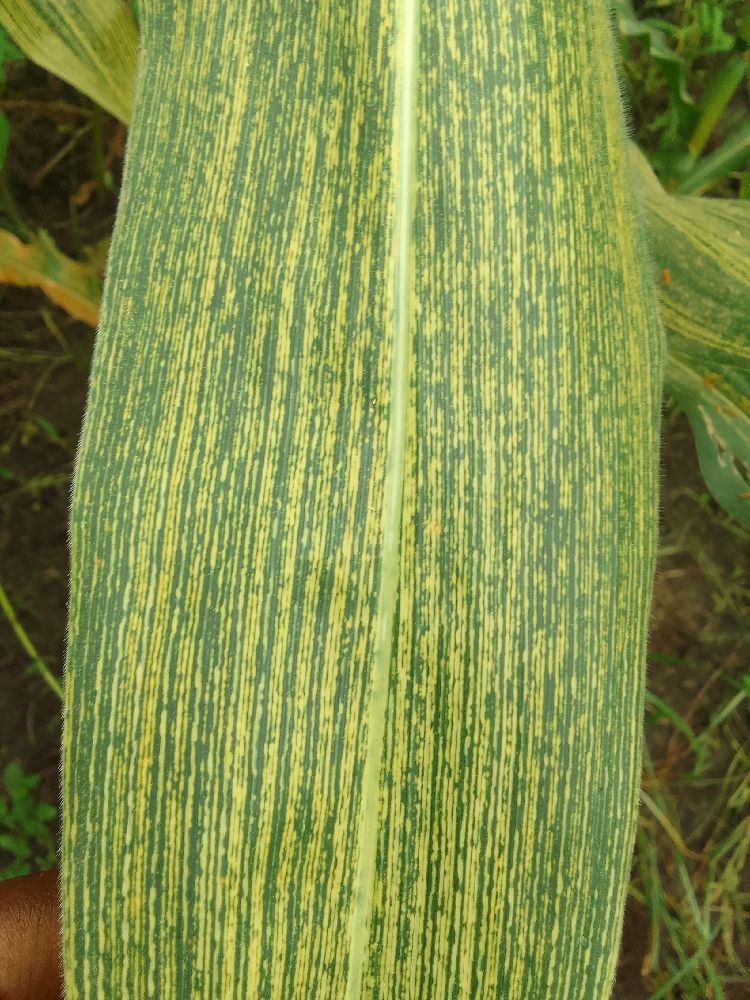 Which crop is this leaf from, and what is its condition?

maize, maize streak virus
